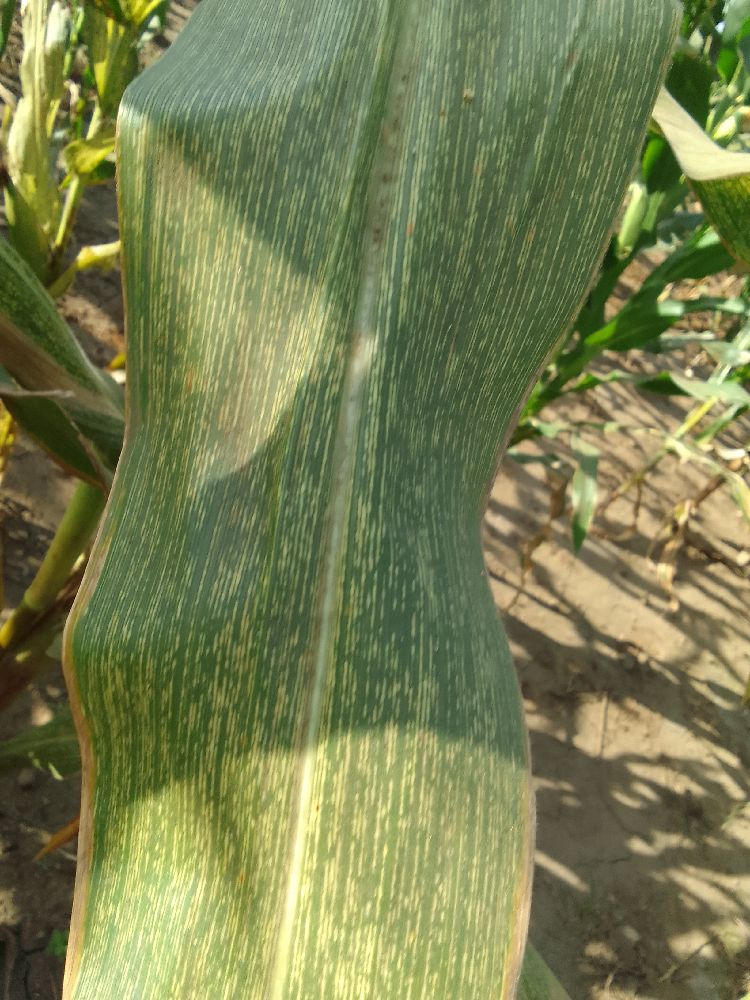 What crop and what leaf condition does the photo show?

maize, maize streak virus
